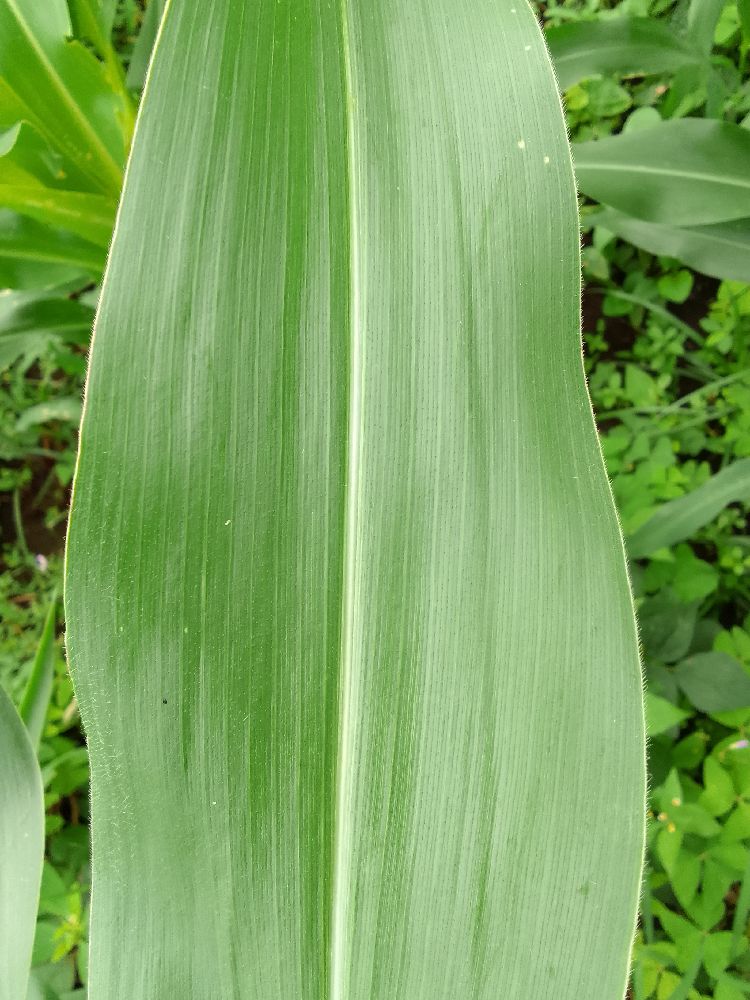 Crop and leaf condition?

maize, healthy
